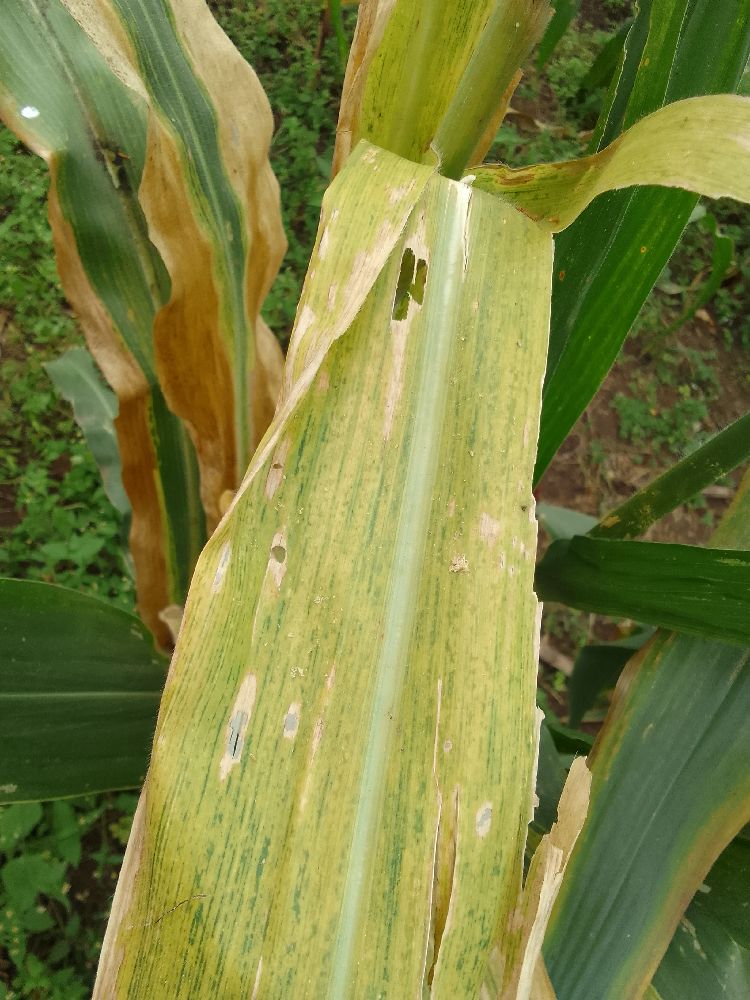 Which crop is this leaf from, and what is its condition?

maize, maize lethal necrosis
